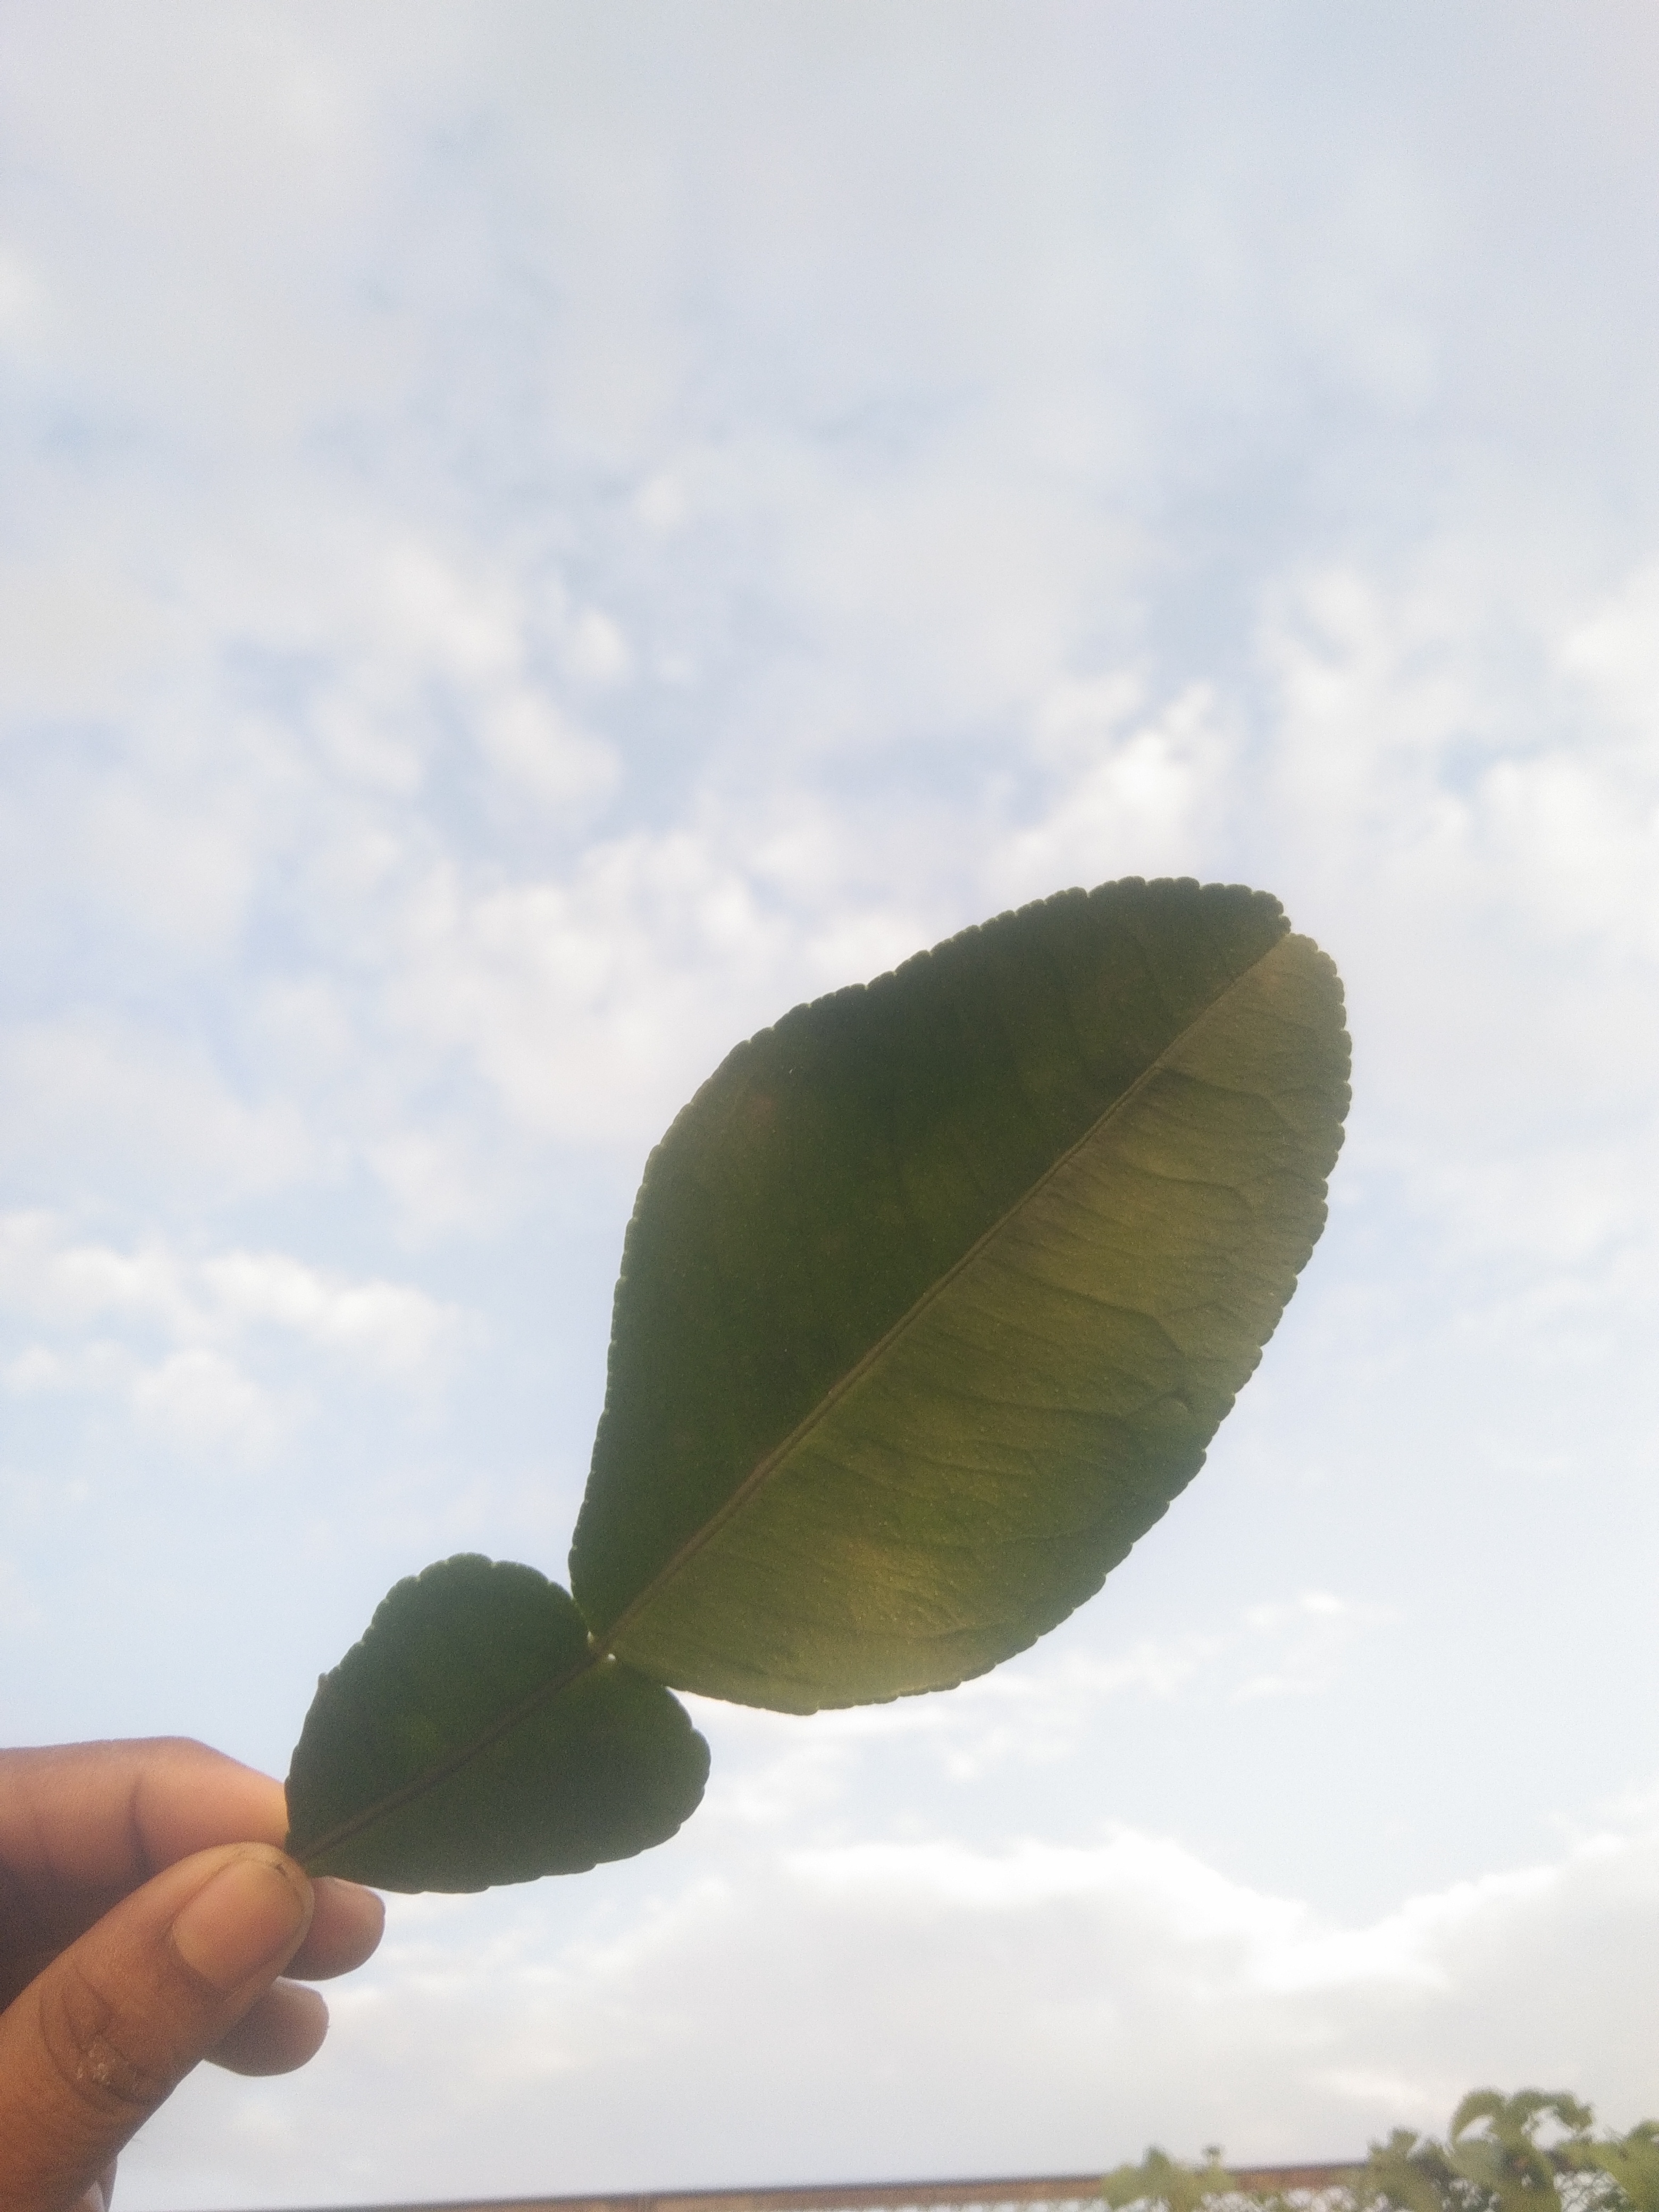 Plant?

lemon
